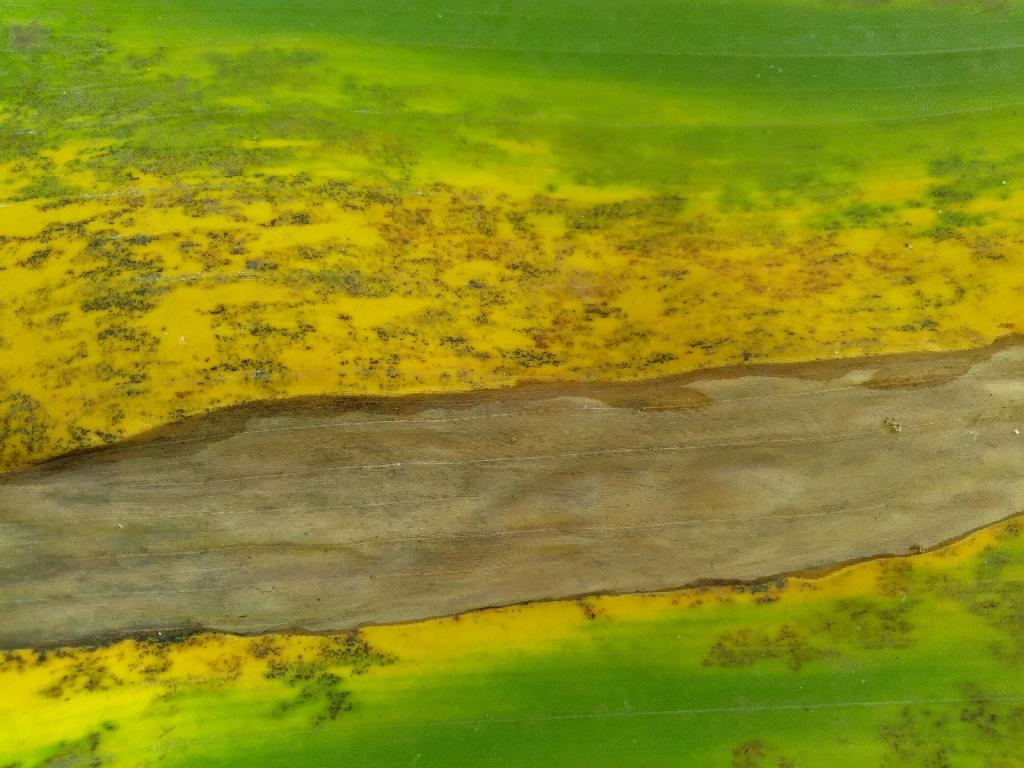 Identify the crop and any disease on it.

banana, black sigatoka
